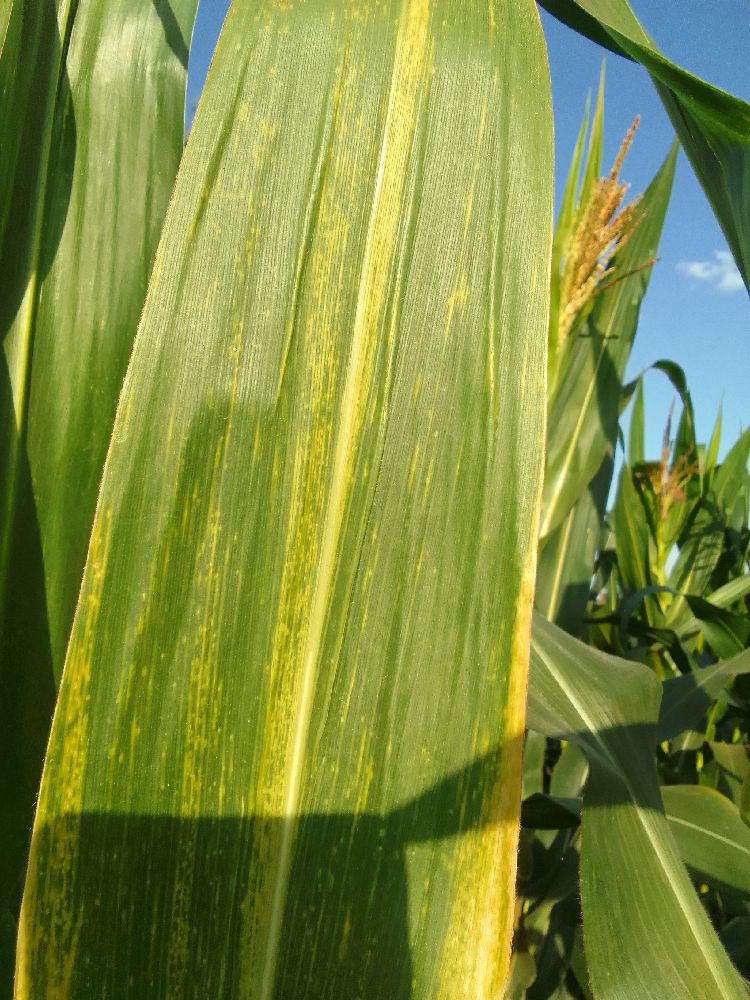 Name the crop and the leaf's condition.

maize, maize lethal necrosis
